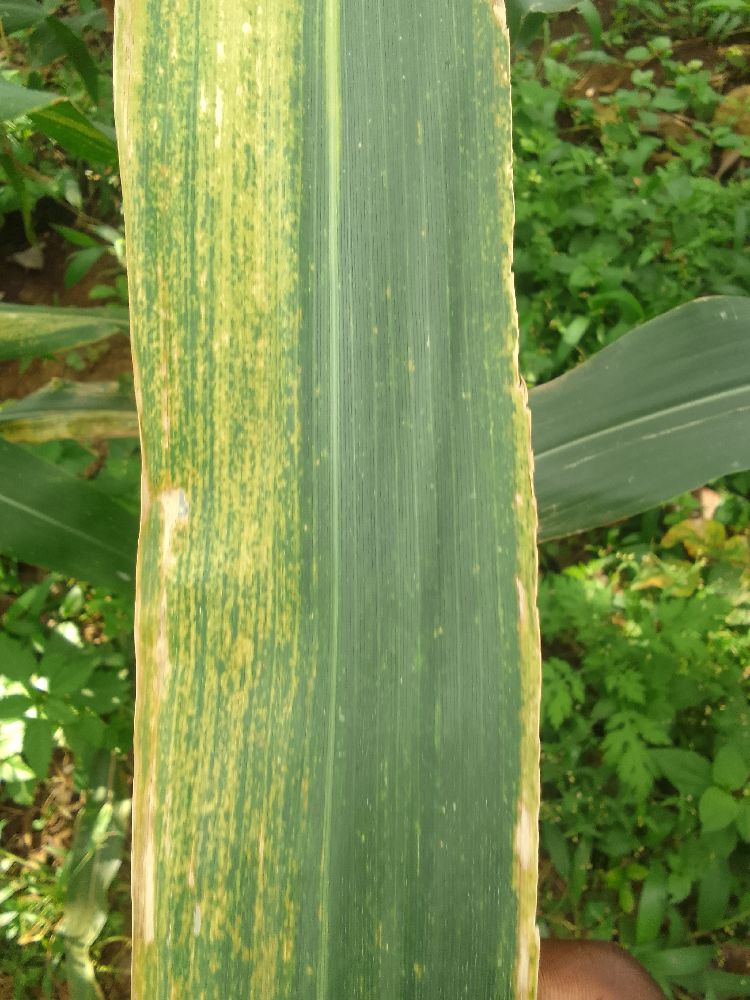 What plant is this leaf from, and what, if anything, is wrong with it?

maize, maize lethal necrosis
